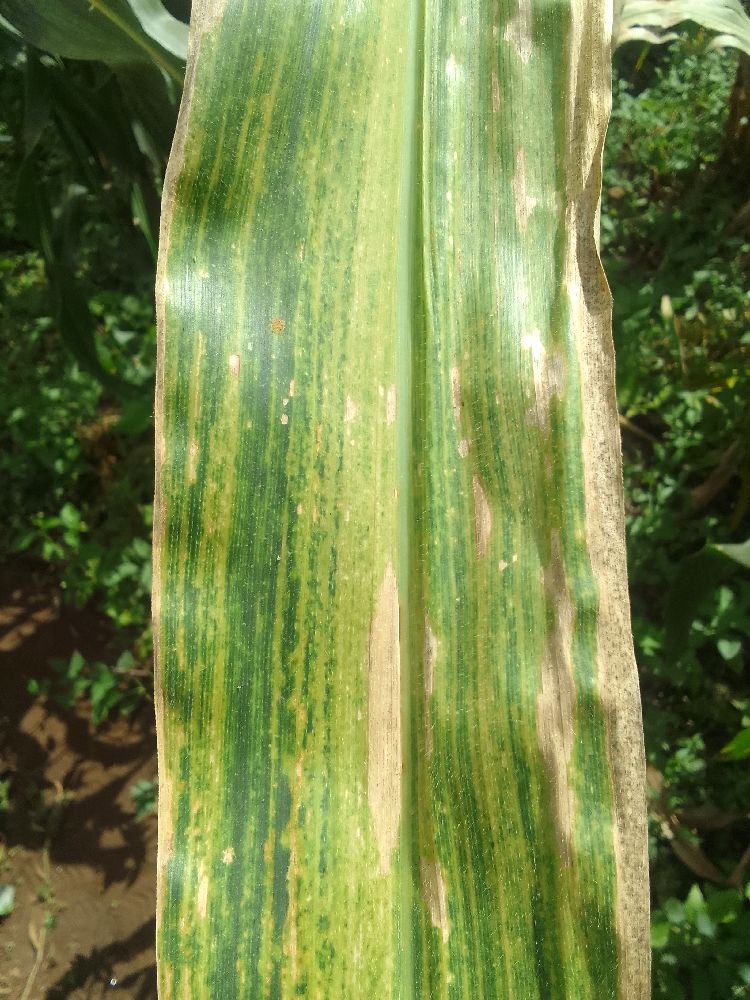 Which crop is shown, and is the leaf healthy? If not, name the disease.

maize, maize lethal necrosis
